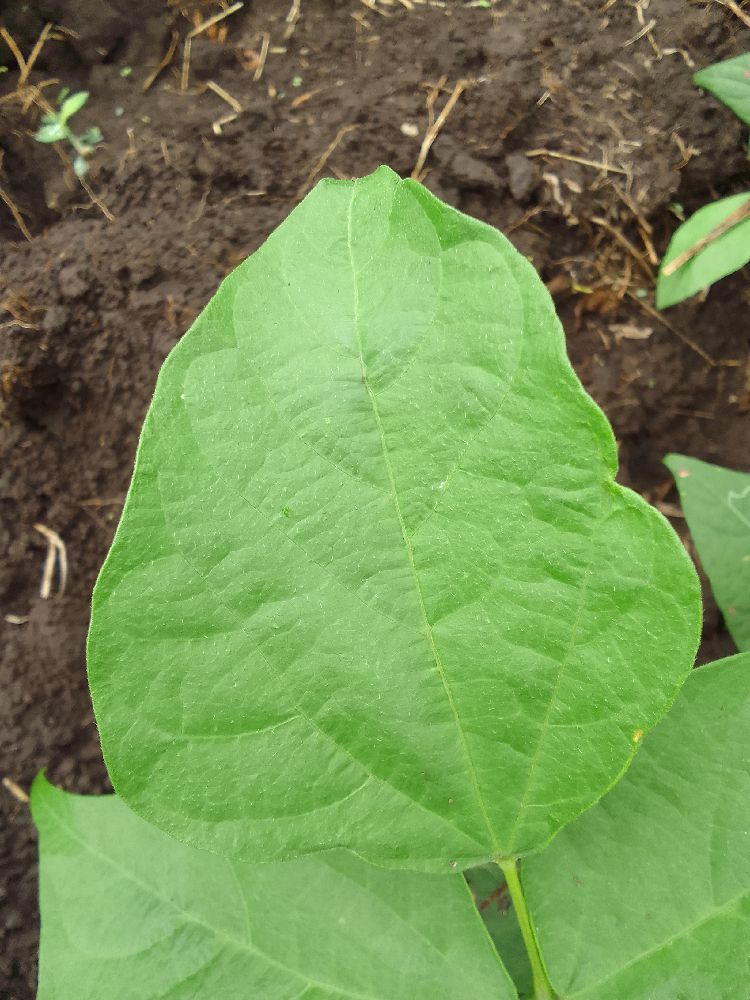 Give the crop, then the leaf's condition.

common bean, healthy
